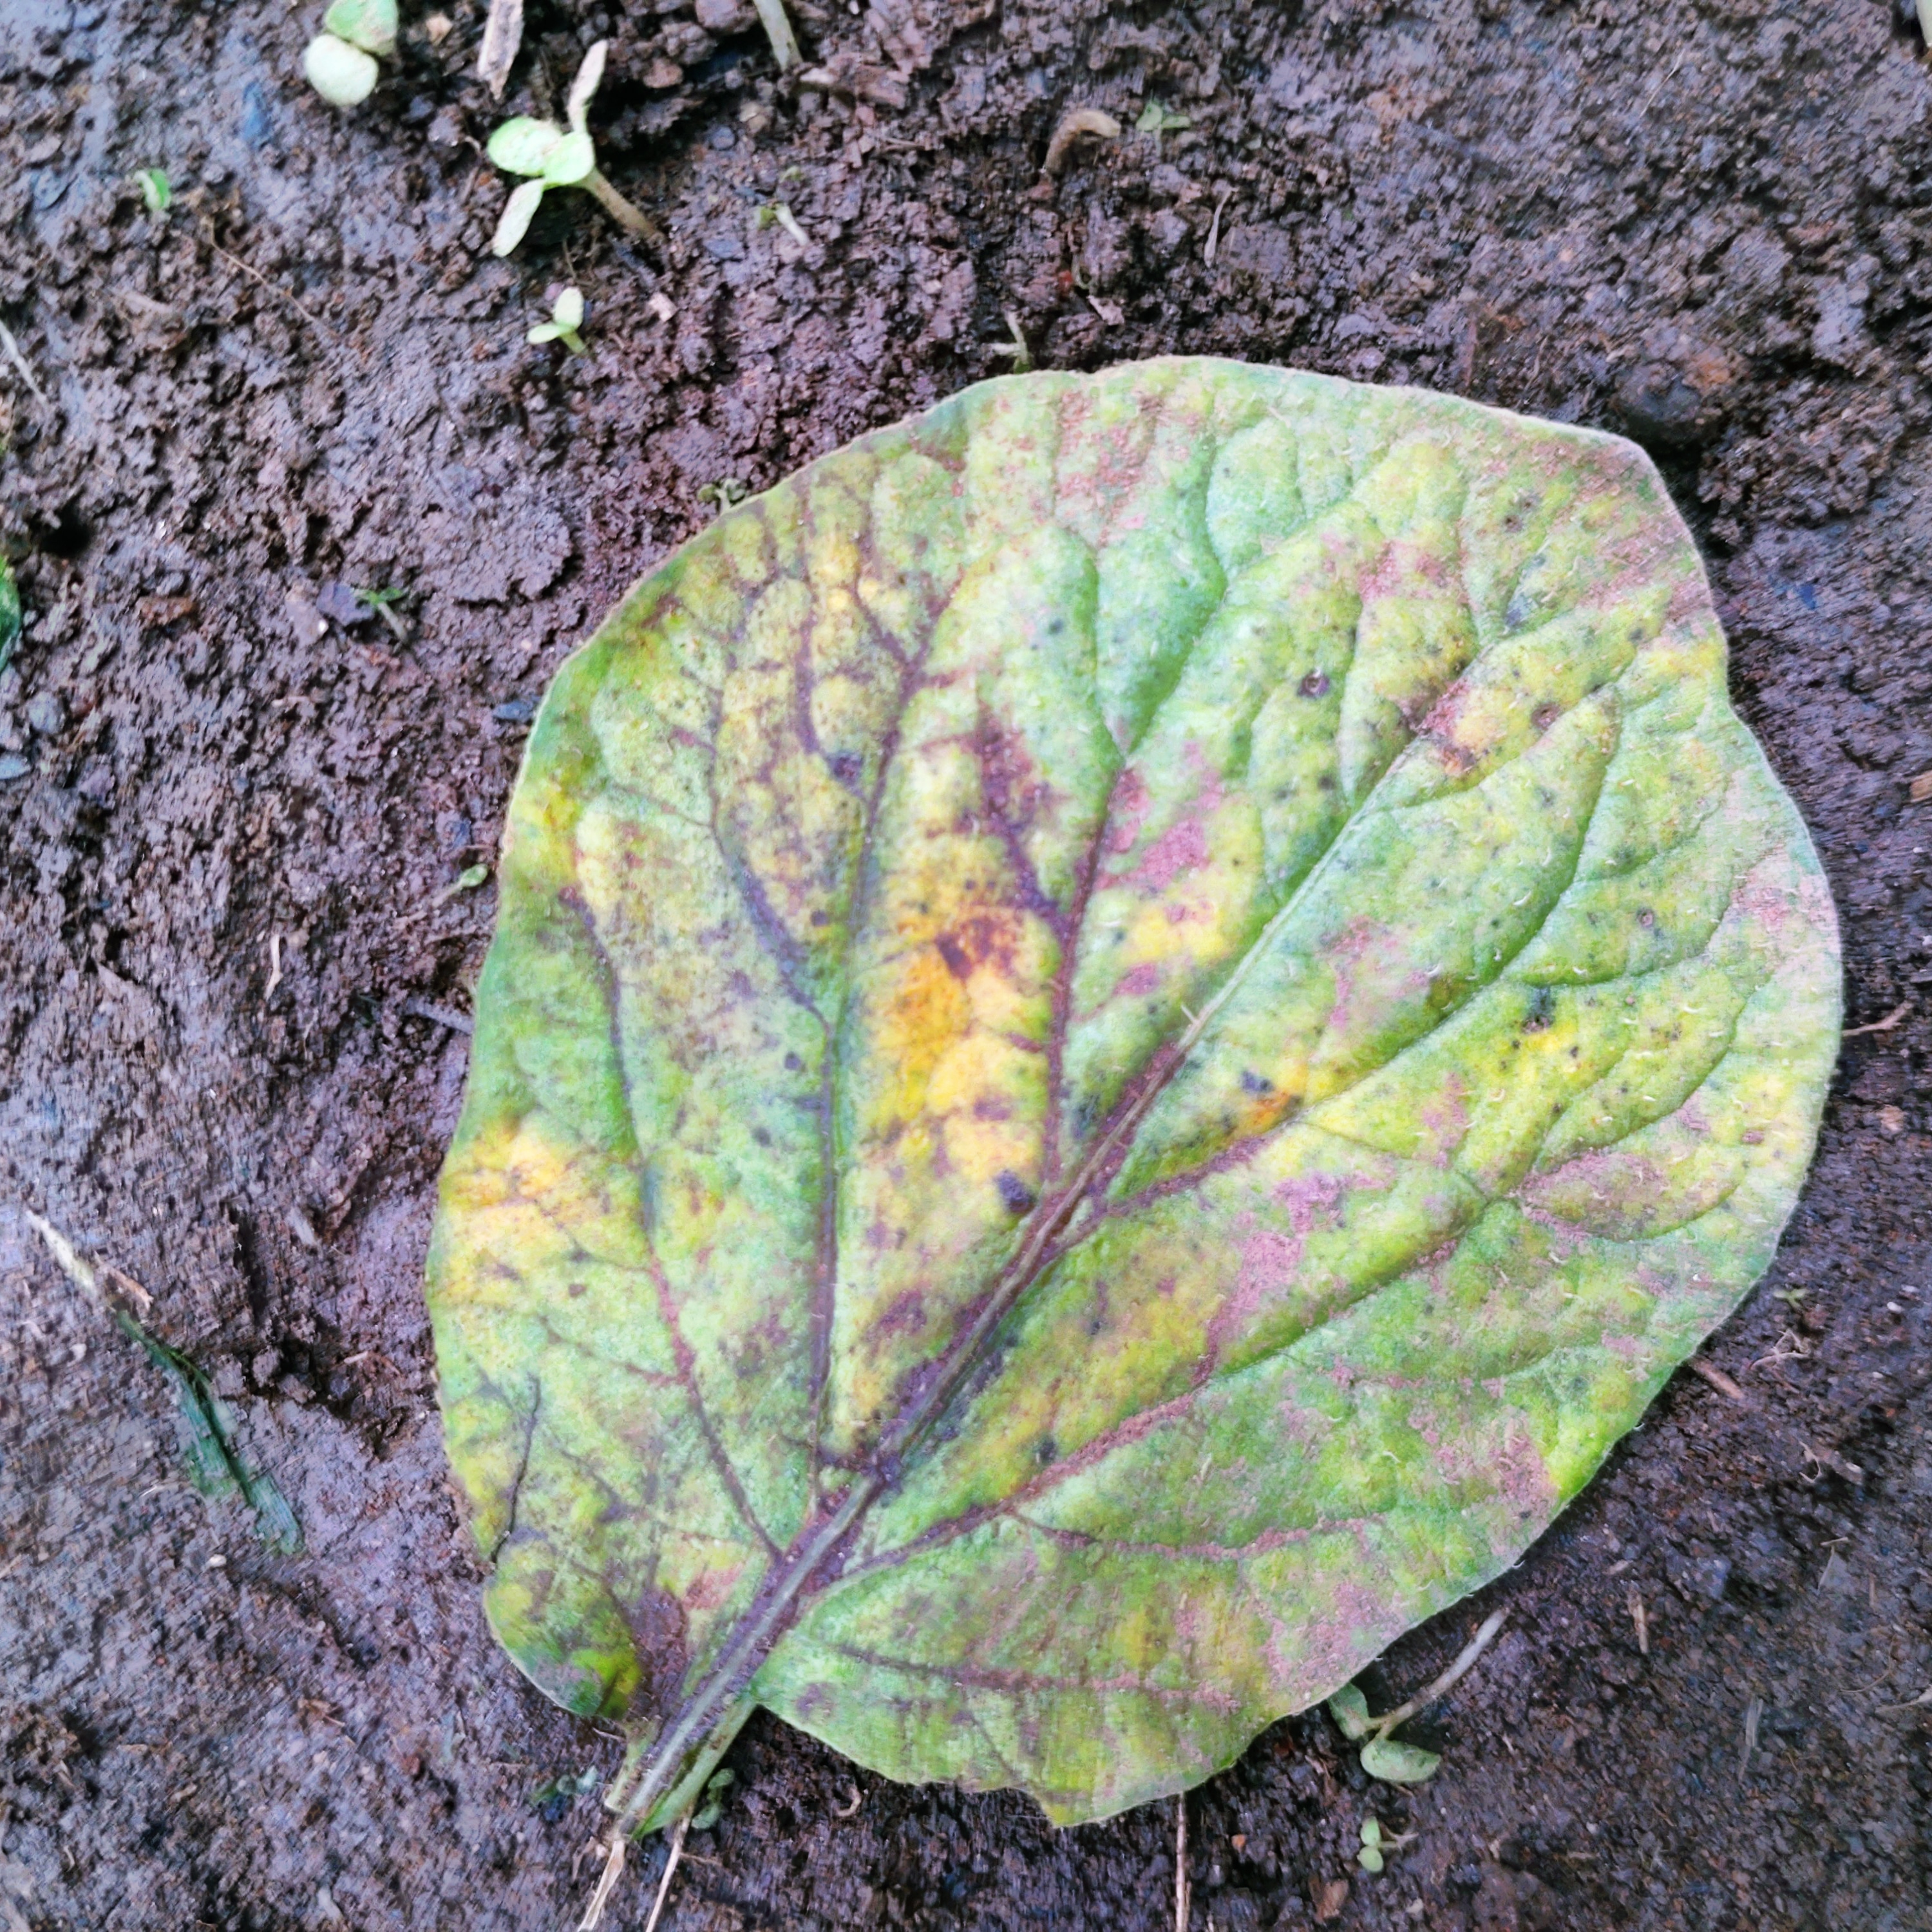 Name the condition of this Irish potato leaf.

late blight
